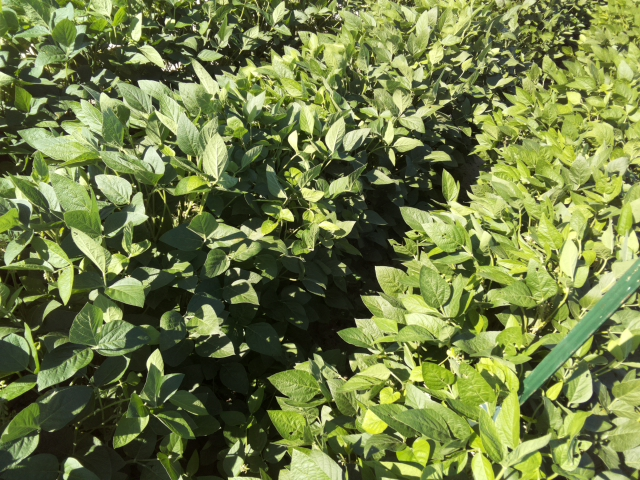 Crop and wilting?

soybean, leaflets folding inward at secondary pulvinus with no turgor loss in leaflets or petioles
